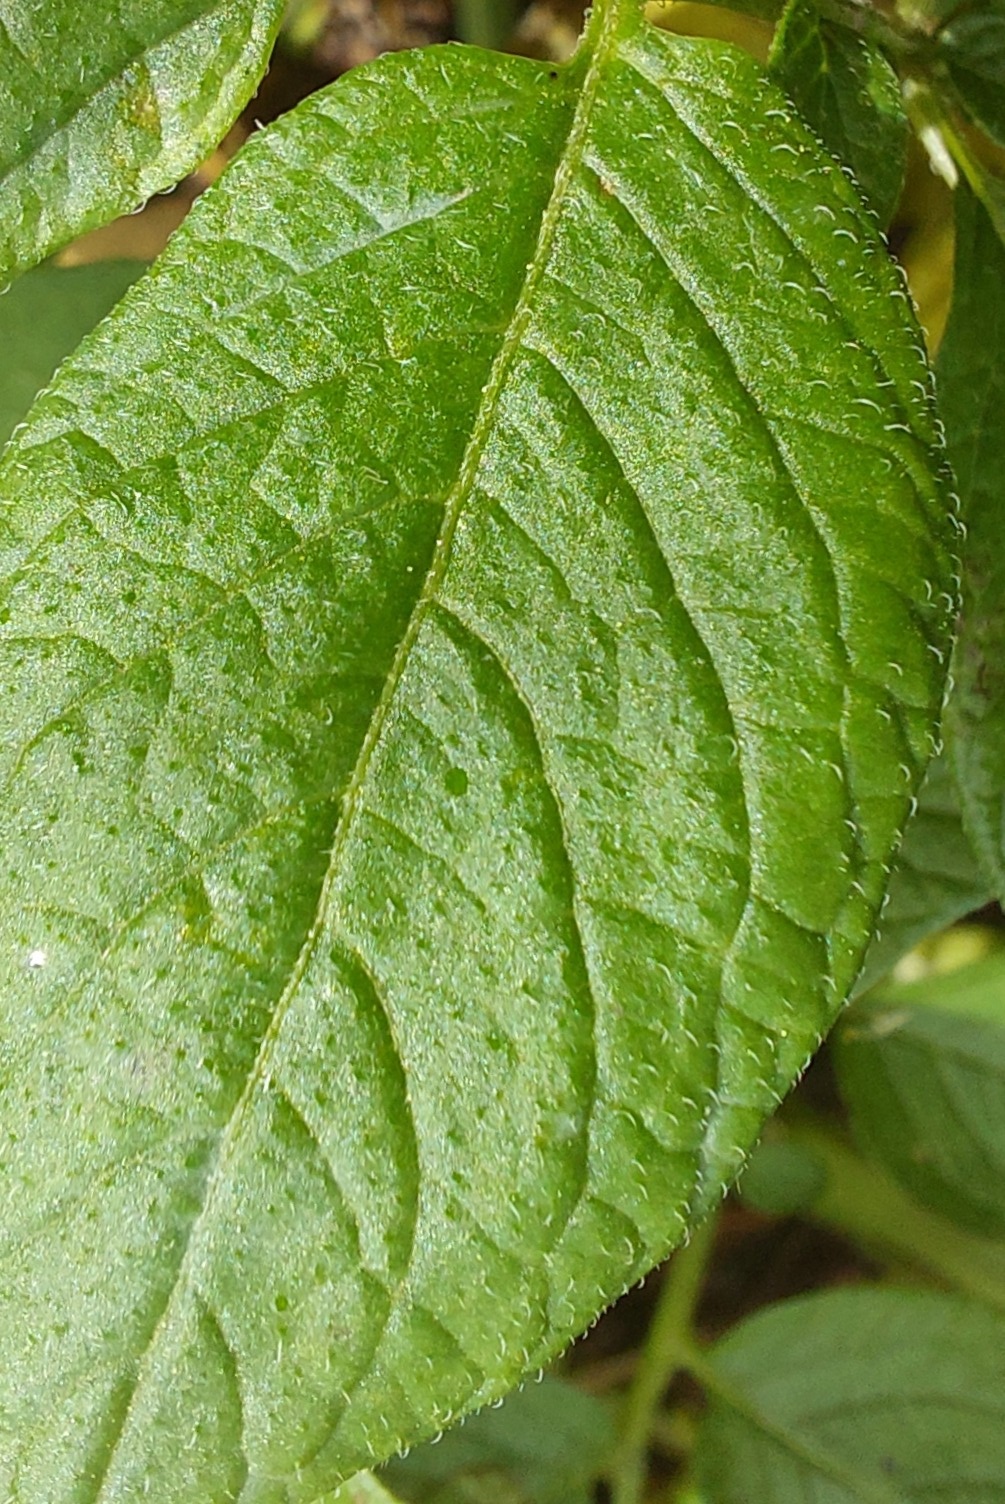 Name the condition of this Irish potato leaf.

healthy
